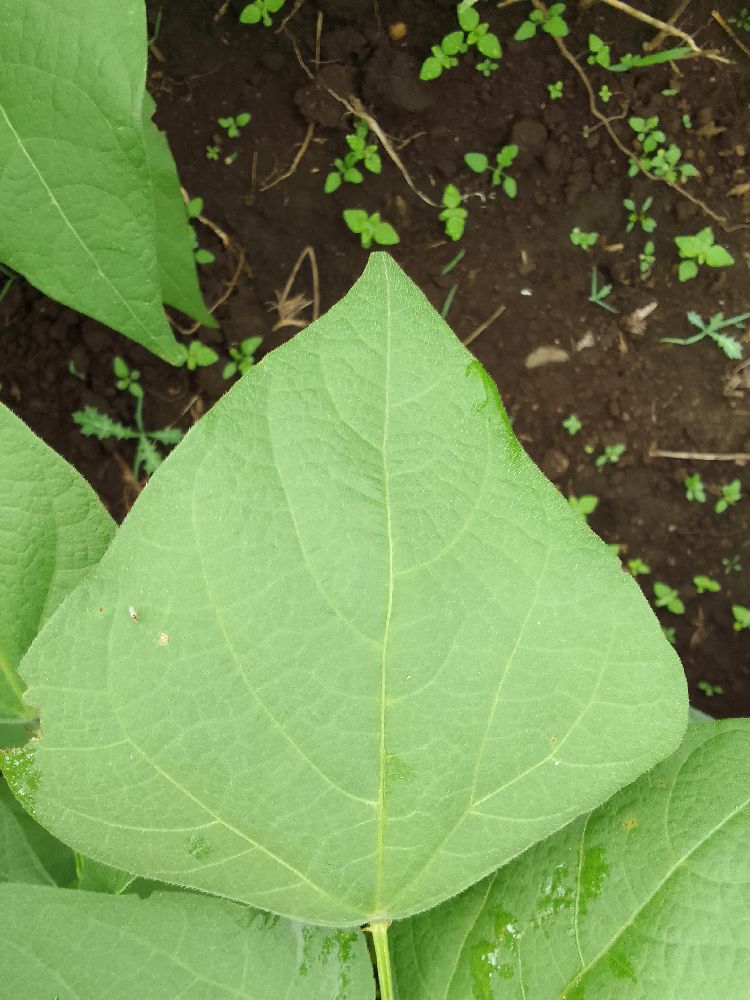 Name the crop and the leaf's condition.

common bean, healthy
